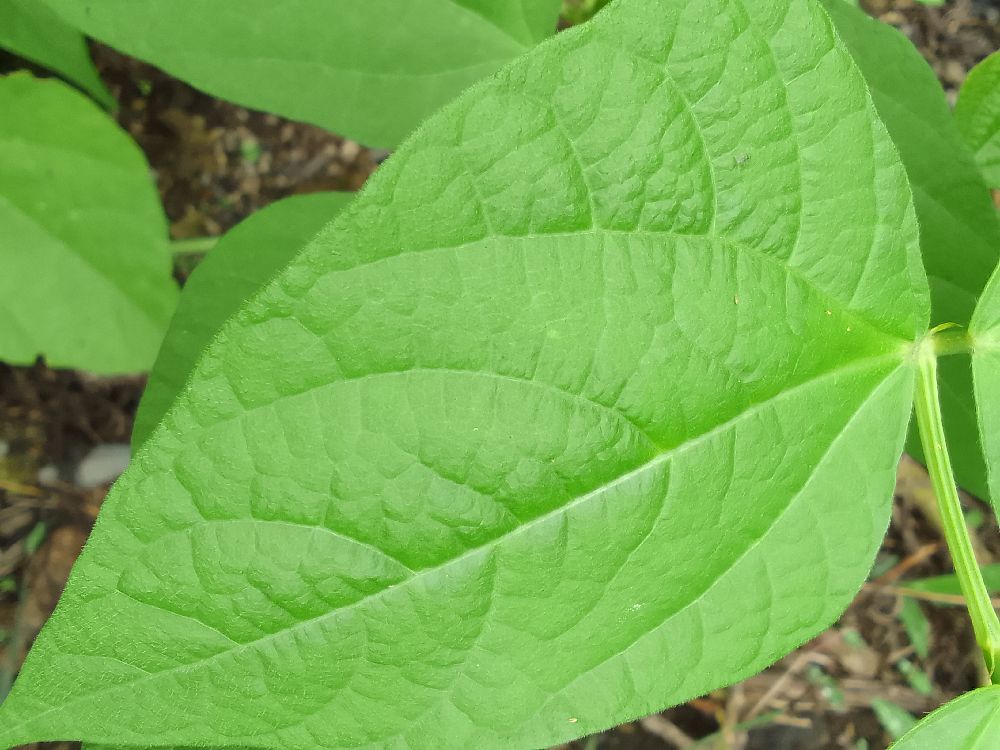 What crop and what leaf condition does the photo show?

common bean, healthy
